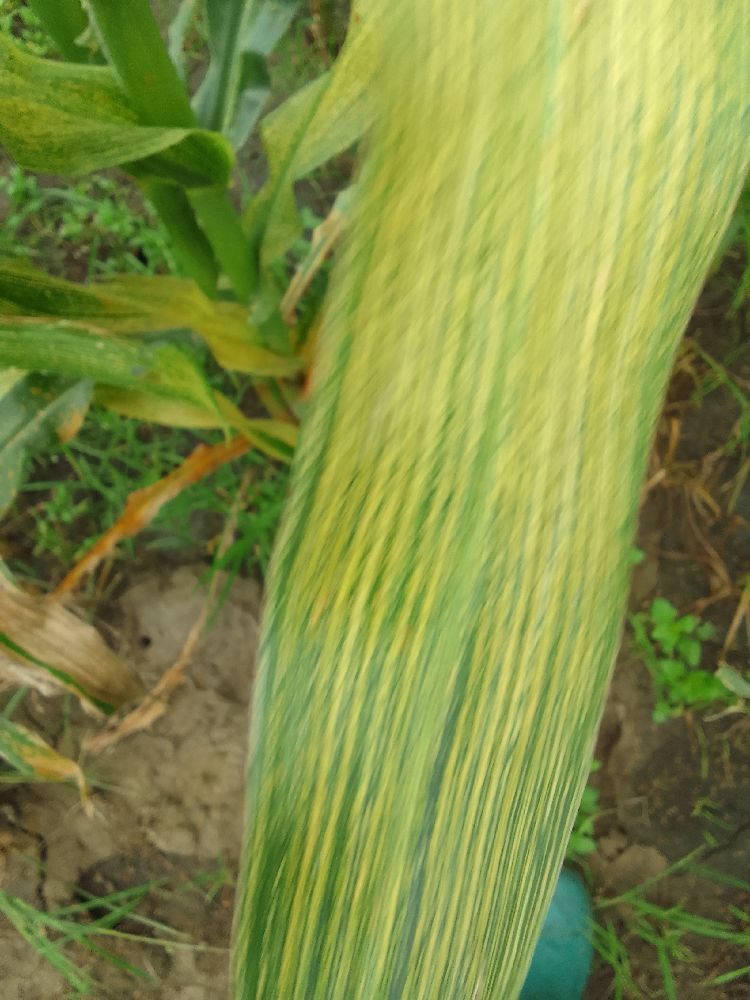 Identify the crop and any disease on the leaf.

maize, maize streak virus
